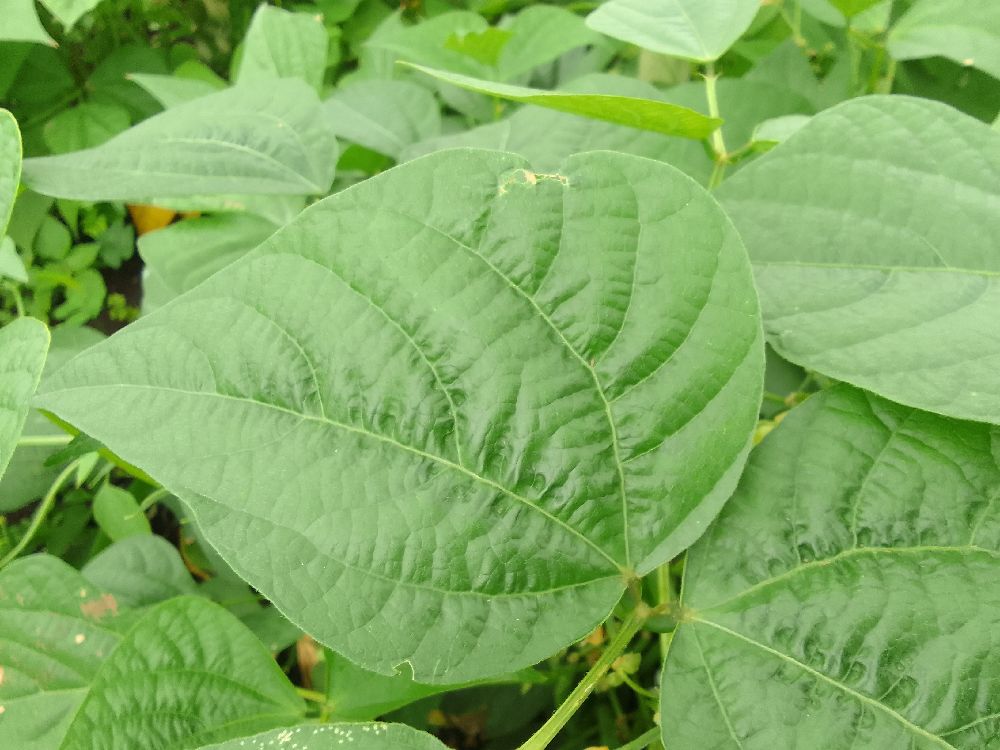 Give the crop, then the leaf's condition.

common bean, healthy
